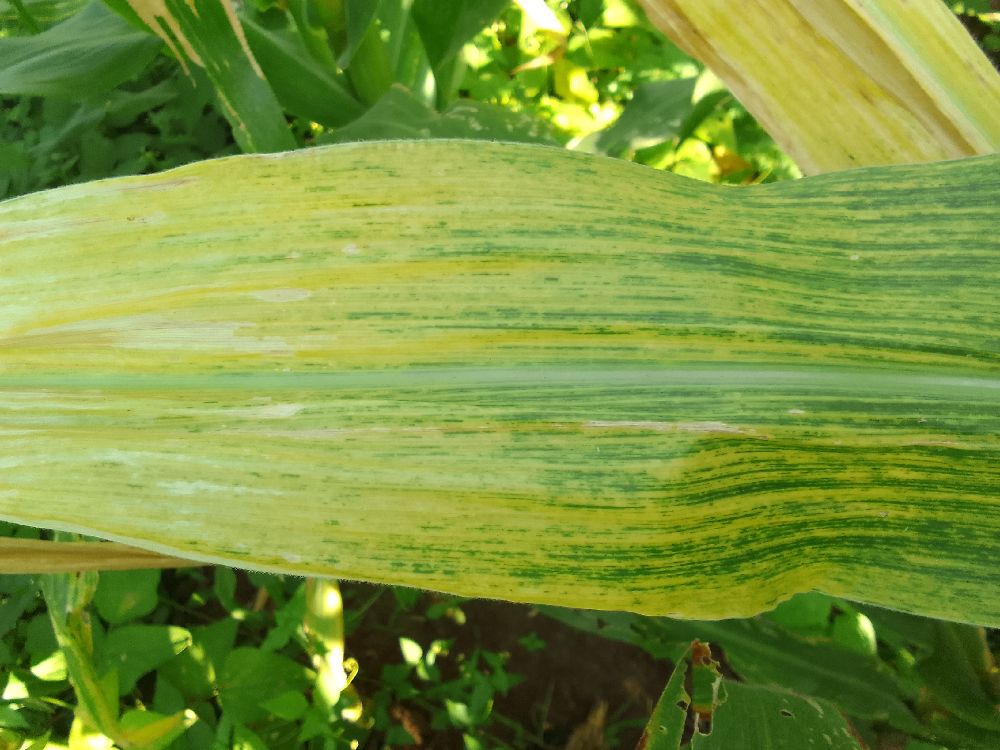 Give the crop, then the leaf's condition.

maize, maize lethal necrosis
